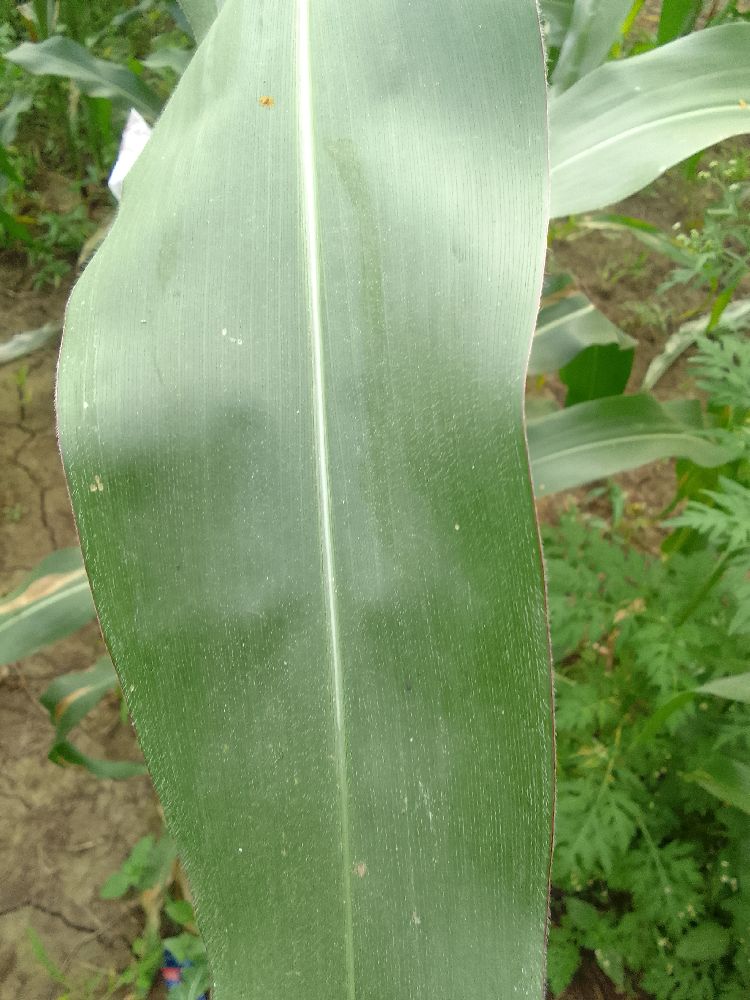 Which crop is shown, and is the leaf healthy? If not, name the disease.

maize, healthy
